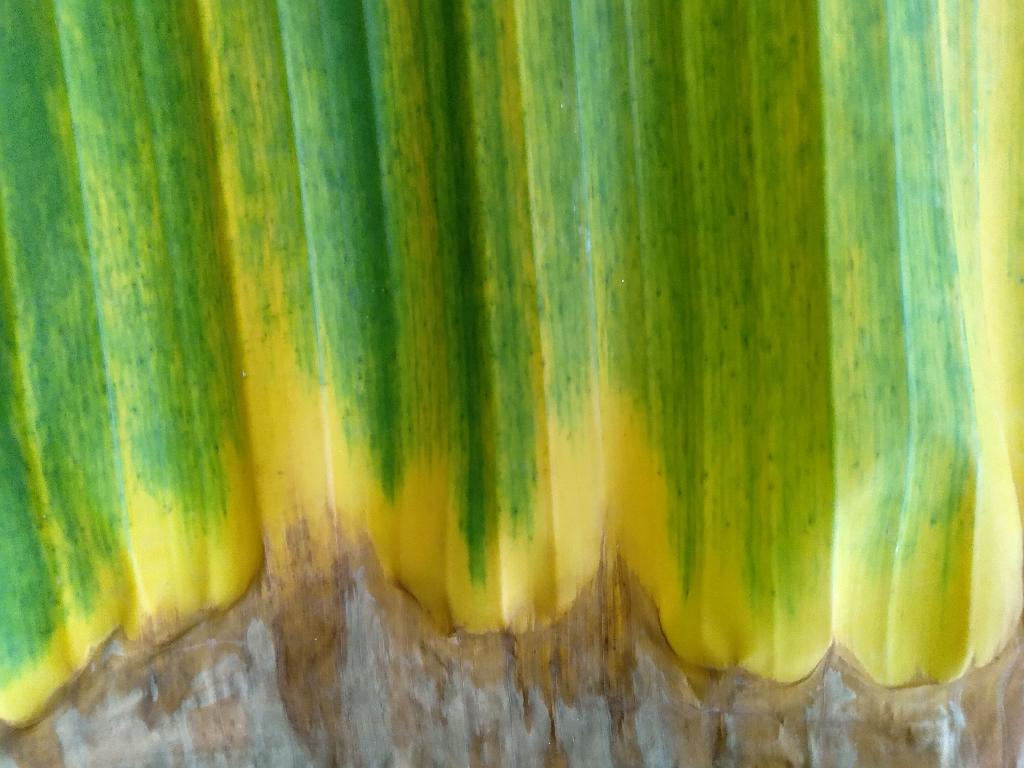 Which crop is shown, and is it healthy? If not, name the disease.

banana, fusarium wilt race 1
